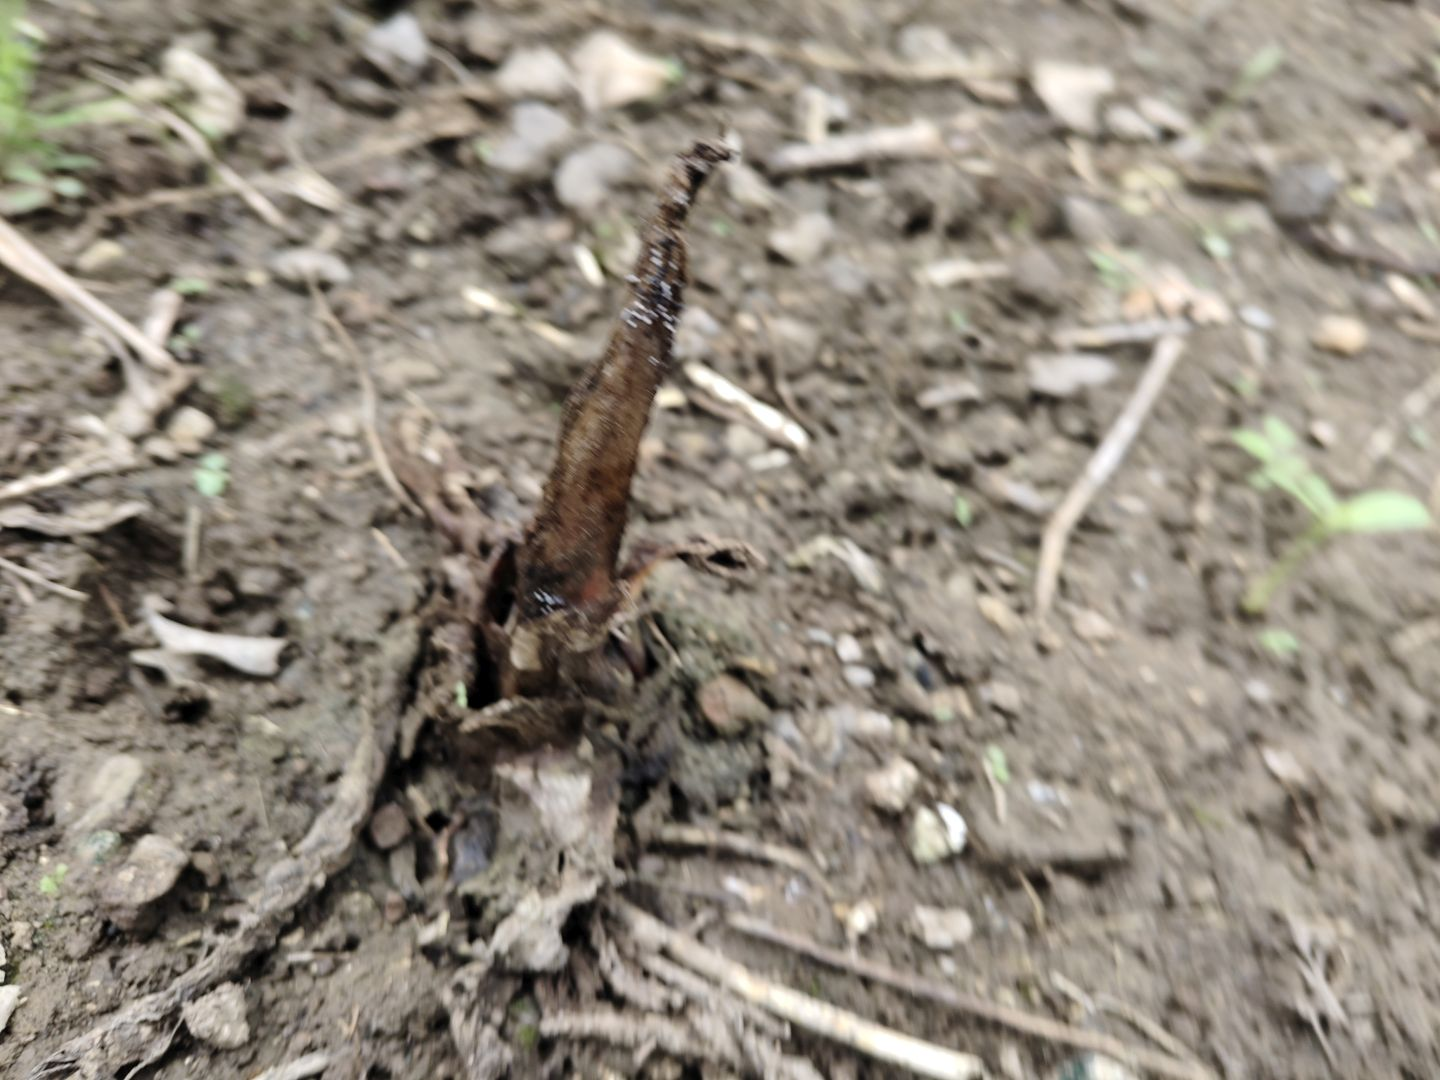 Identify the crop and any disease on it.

taro, root rot
